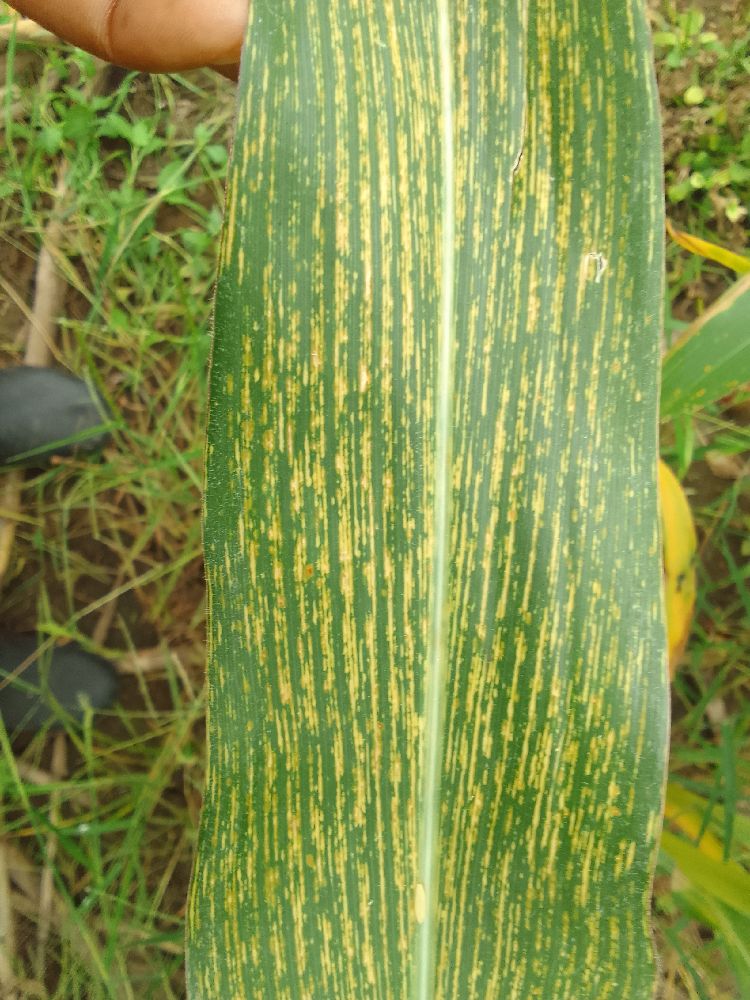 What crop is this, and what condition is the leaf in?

maize, maize streak virus
